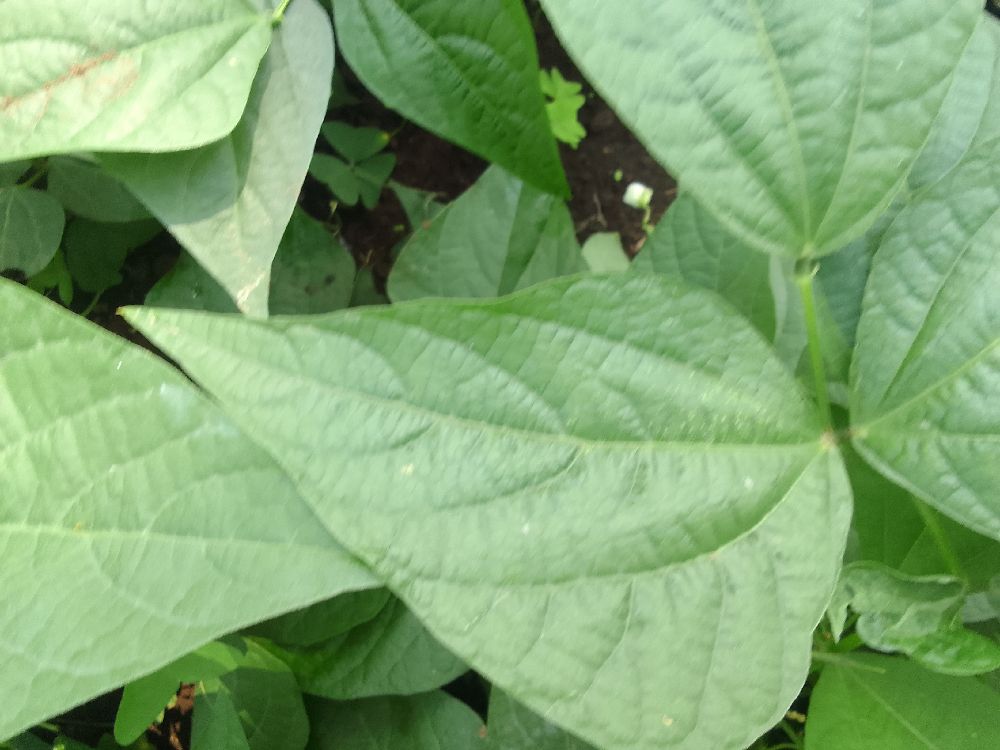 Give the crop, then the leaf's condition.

common bean, healthy
